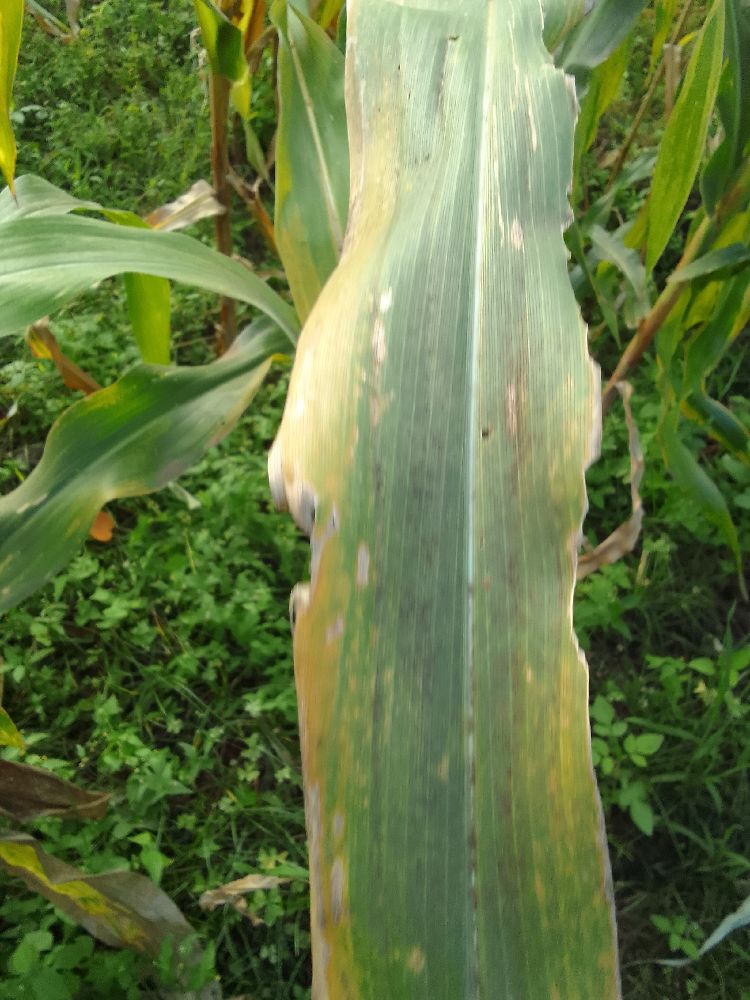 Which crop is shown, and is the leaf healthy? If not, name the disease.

maize, maize lethal necrosis
